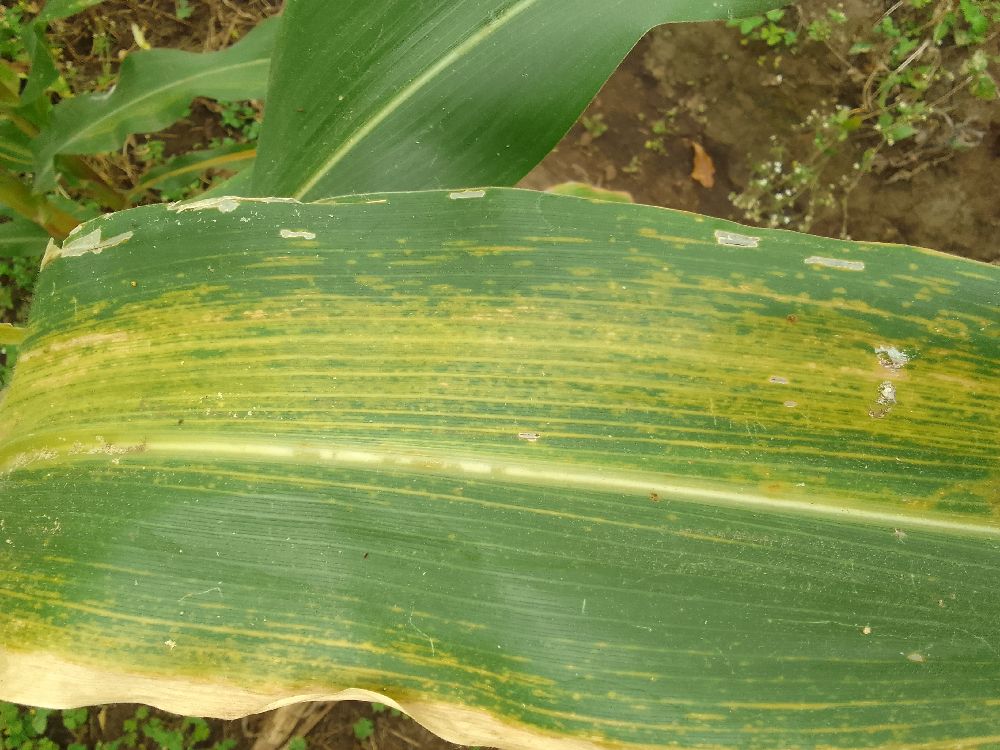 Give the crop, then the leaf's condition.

maize, maize lethal necrosis
